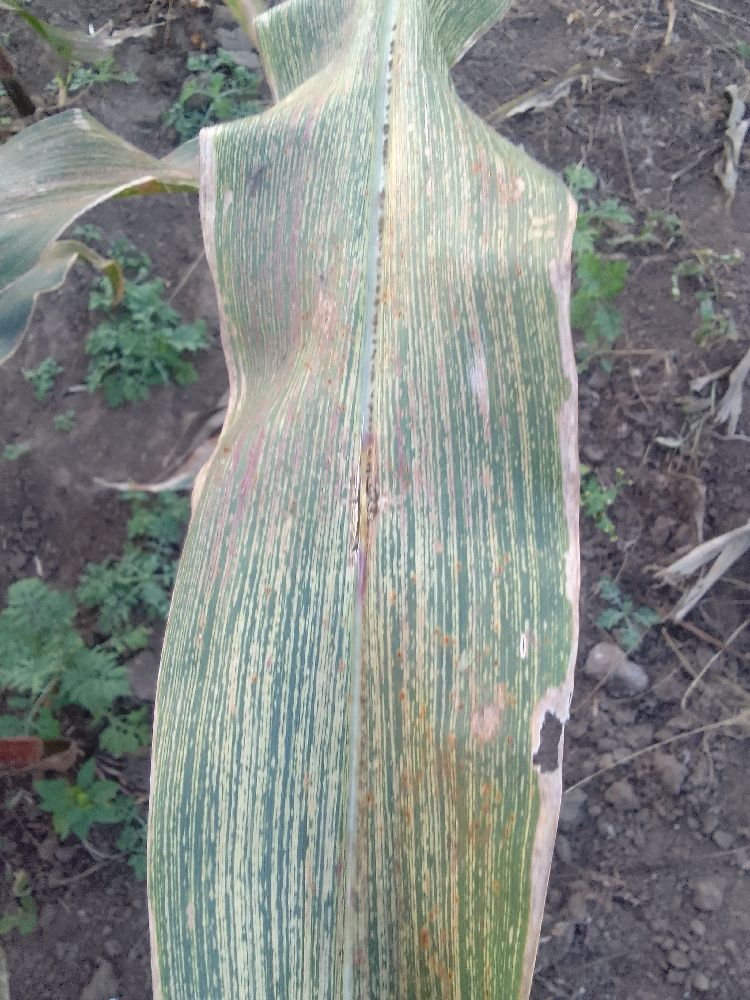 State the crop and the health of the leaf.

maize, maize streak virus
